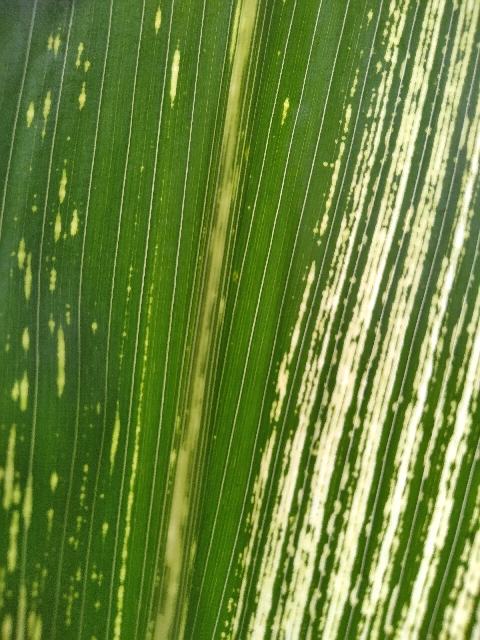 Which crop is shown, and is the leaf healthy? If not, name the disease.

maize, maize streak virus
